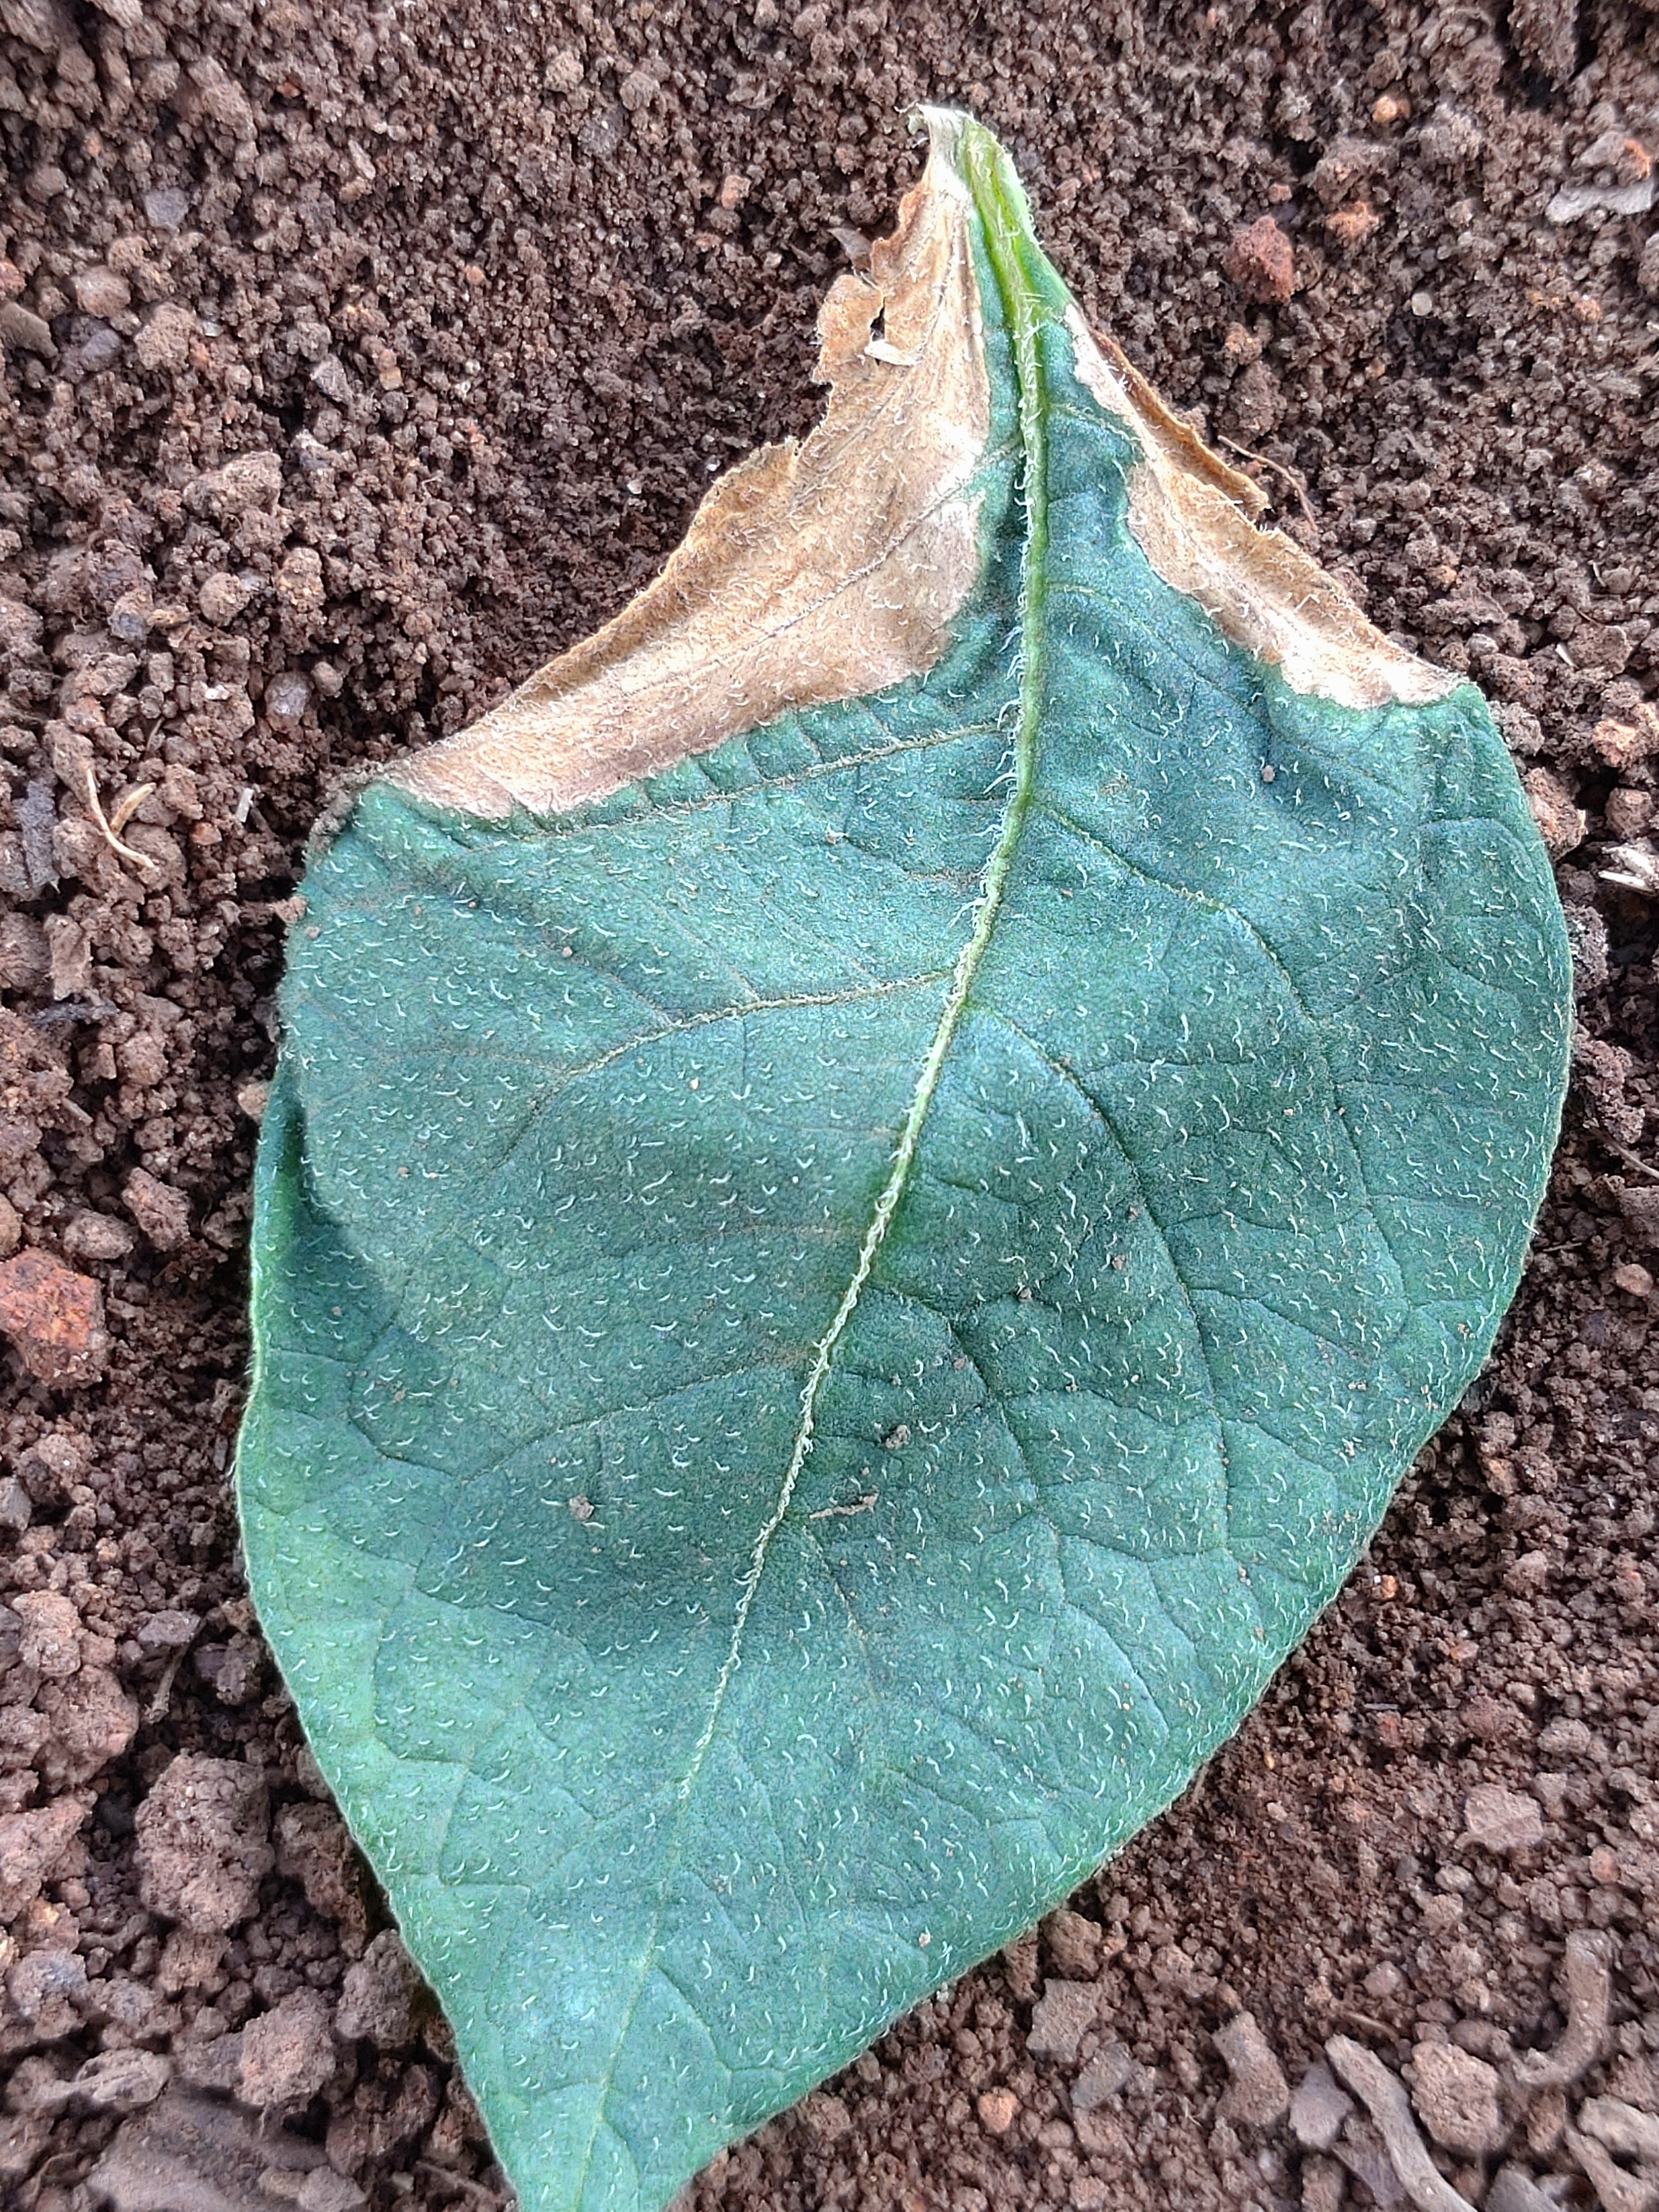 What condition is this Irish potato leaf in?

early blight
